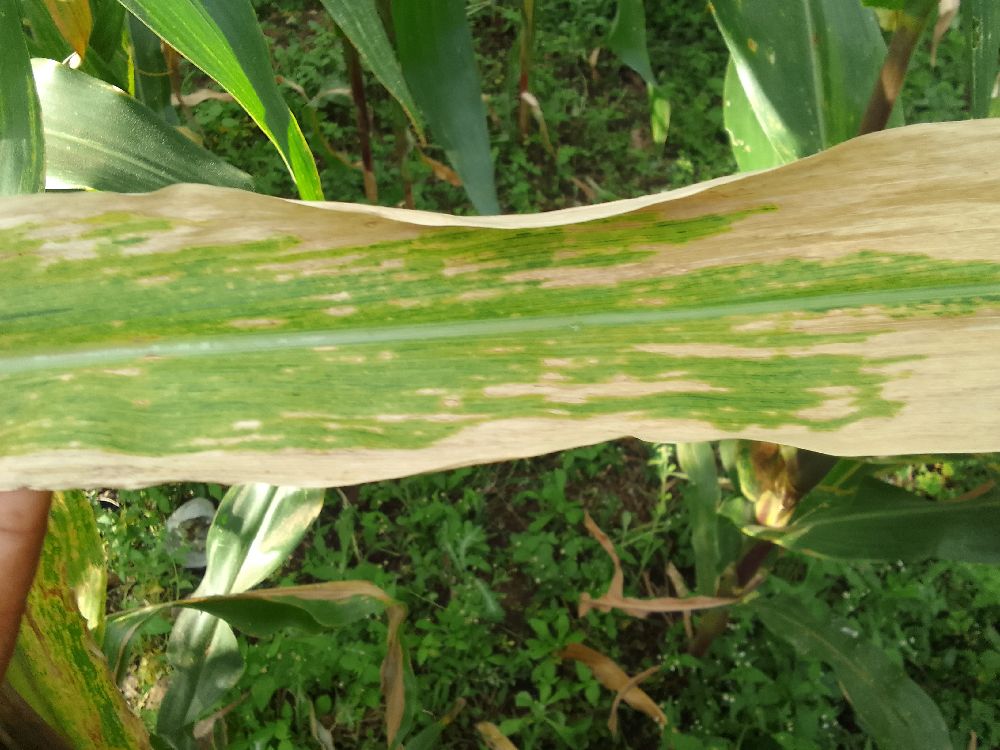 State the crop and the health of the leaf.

maize, maize lethal necrosis
